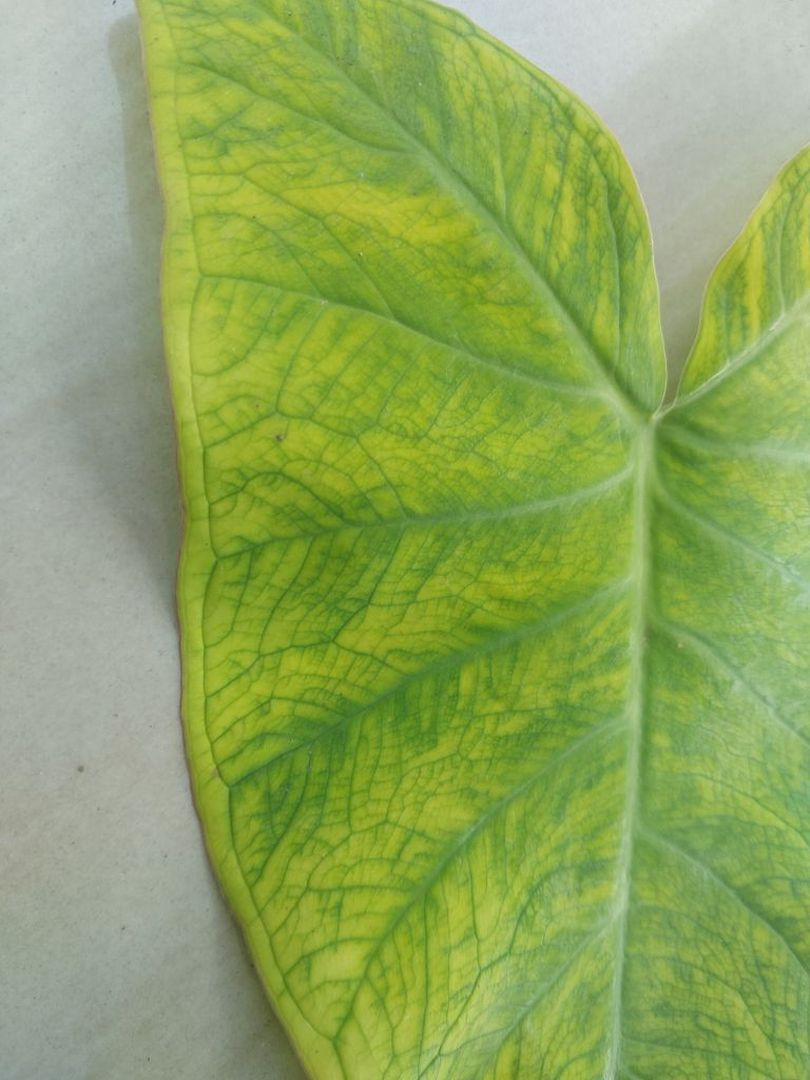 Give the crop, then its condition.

taro, mosaic
